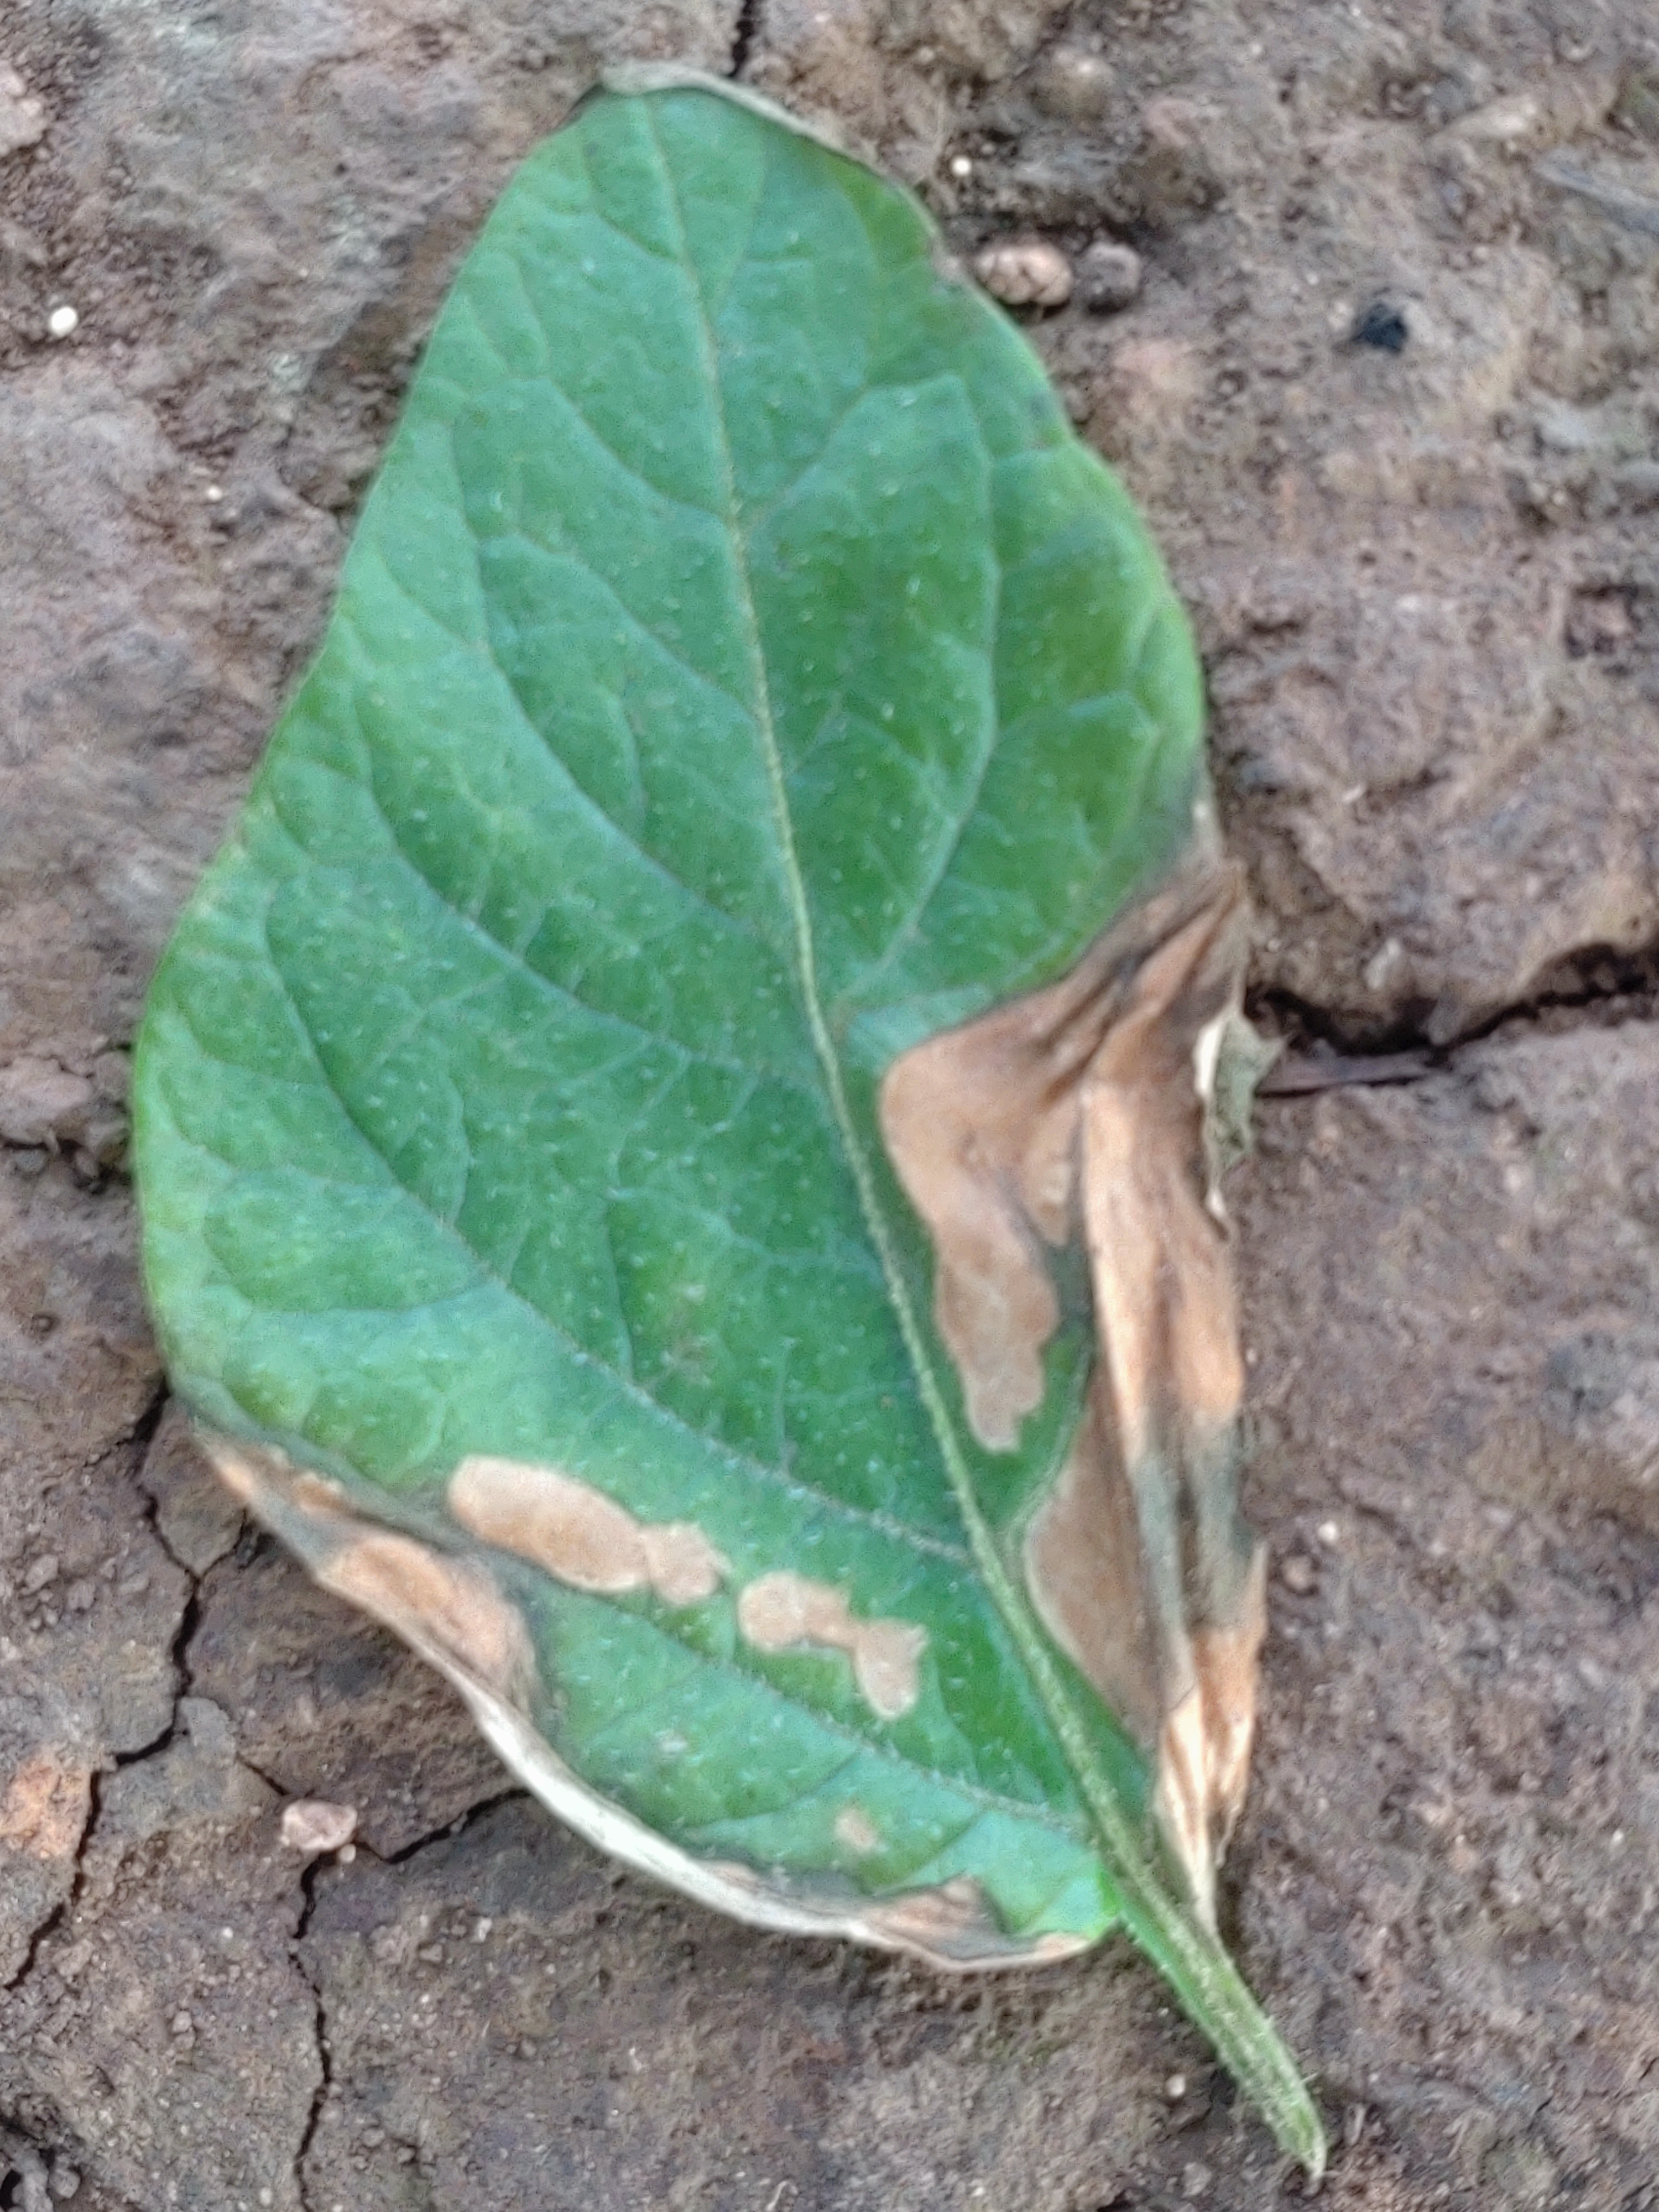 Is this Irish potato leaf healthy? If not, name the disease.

early blight
